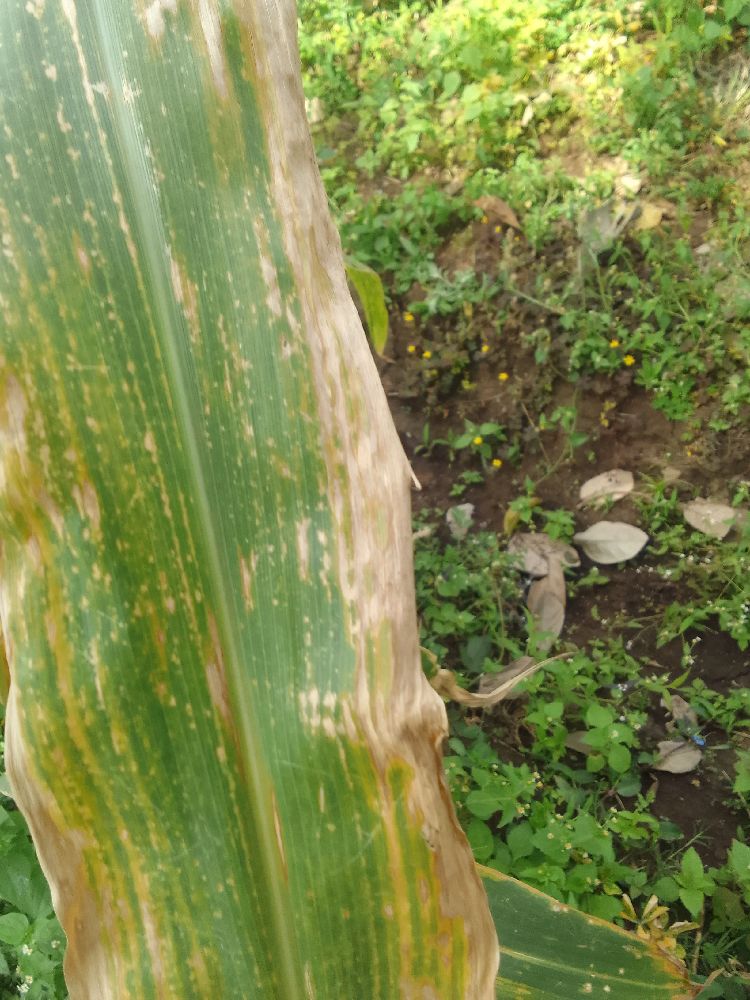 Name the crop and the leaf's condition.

maize, maize lethal necrosis
